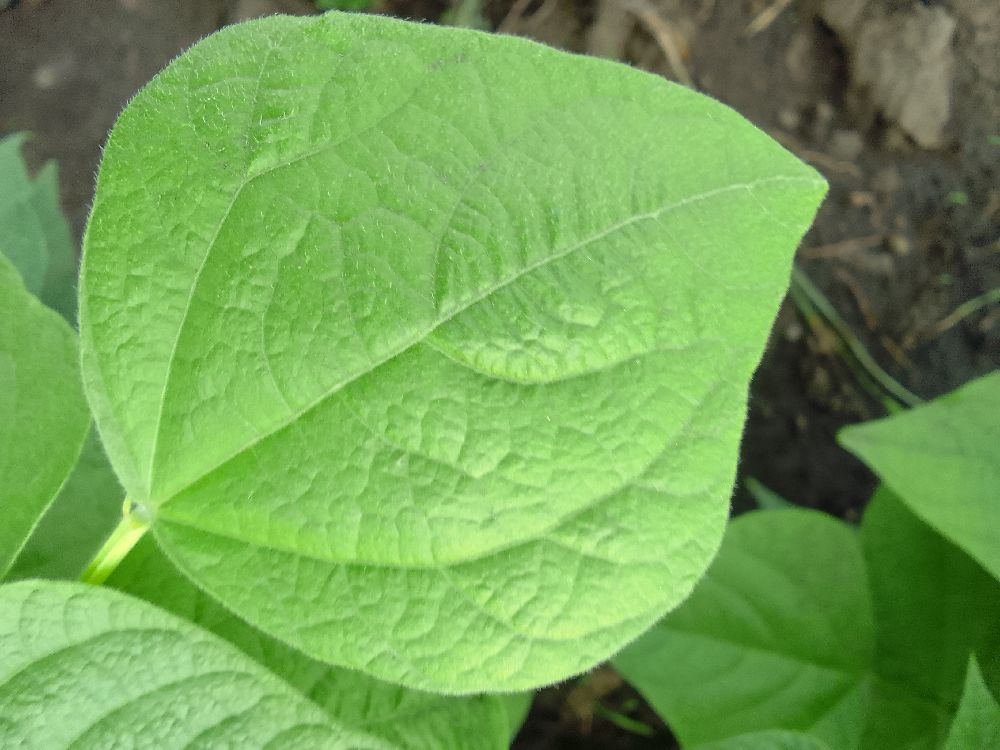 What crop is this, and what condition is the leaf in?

common bean, healthy
